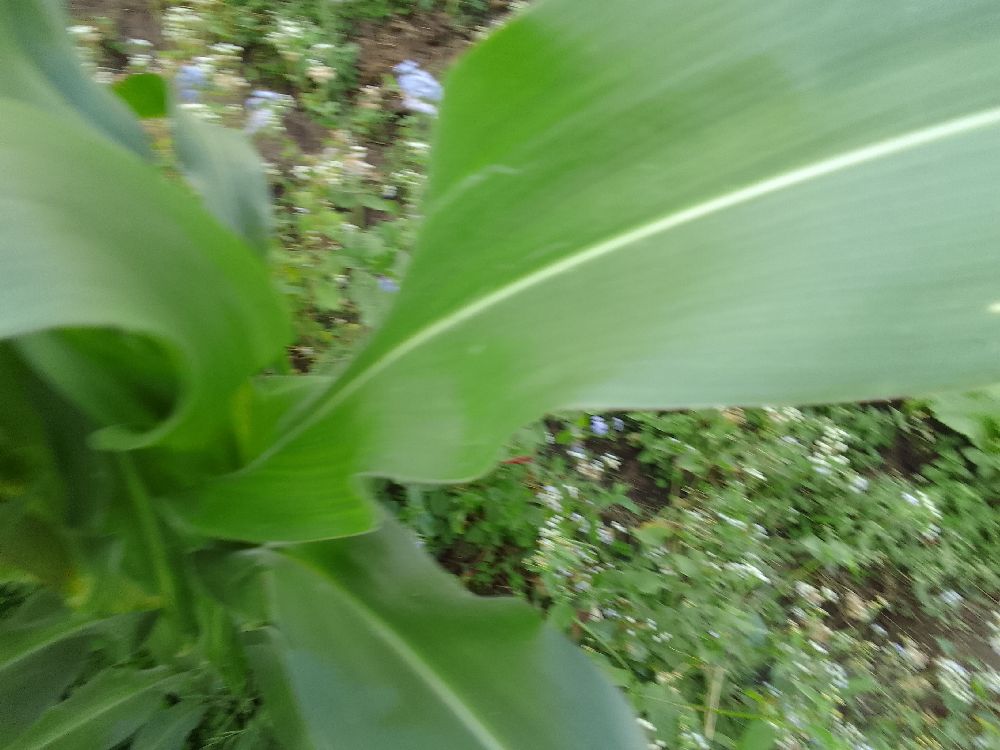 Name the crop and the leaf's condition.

maize, healthy
